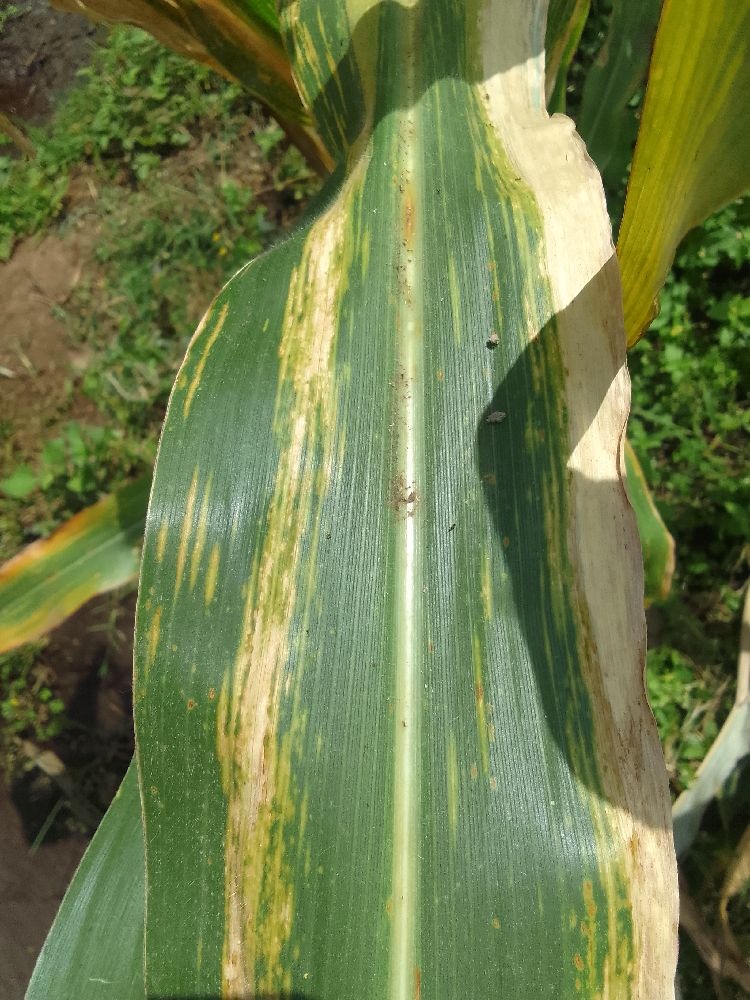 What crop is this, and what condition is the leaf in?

maize, maize lethal necrosis
